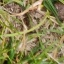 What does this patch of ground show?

grass
